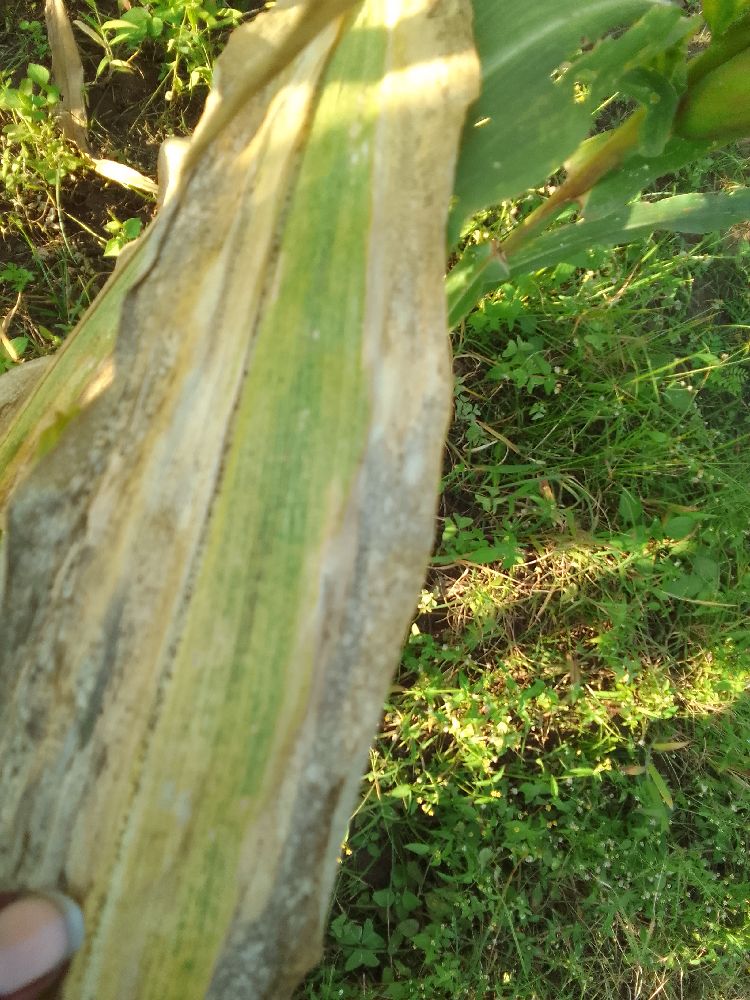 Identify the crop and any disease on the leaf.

maize, maize lethal necrosis
